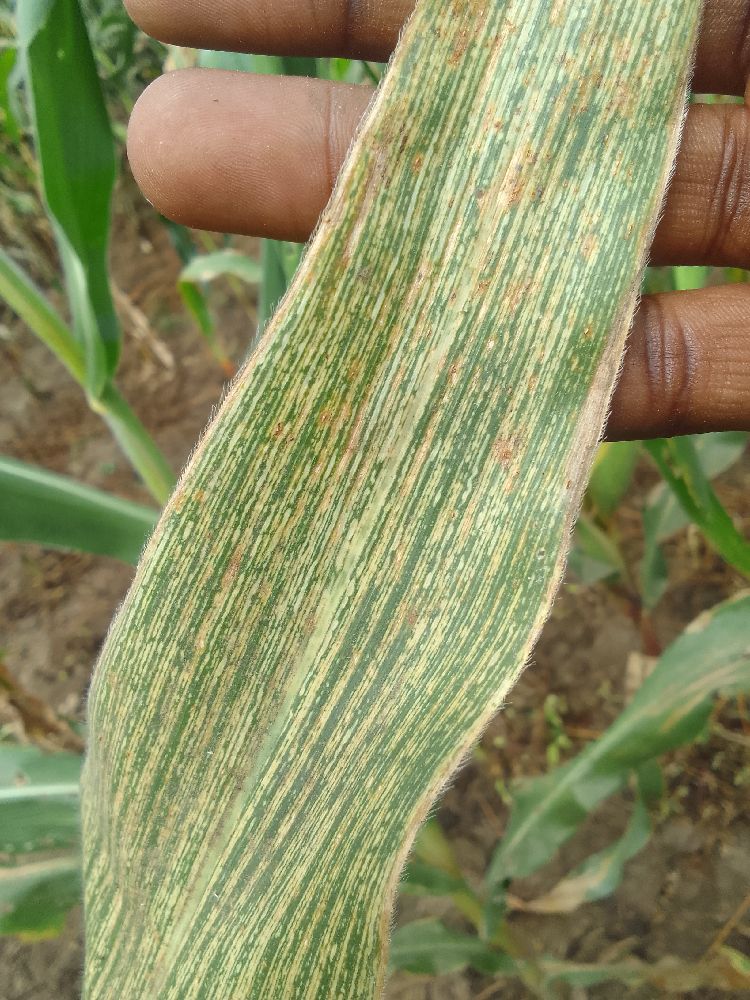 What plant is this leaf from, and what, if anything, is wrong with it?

maize, maize streak virus
